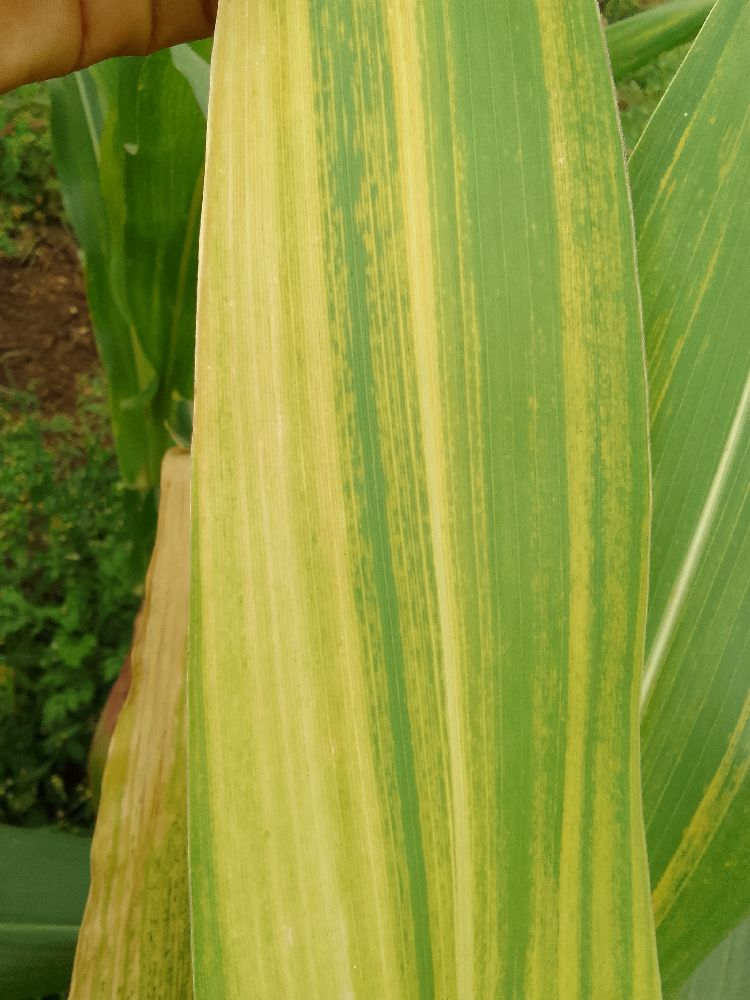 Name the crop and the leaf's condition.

maize, maize lethal necrosis
